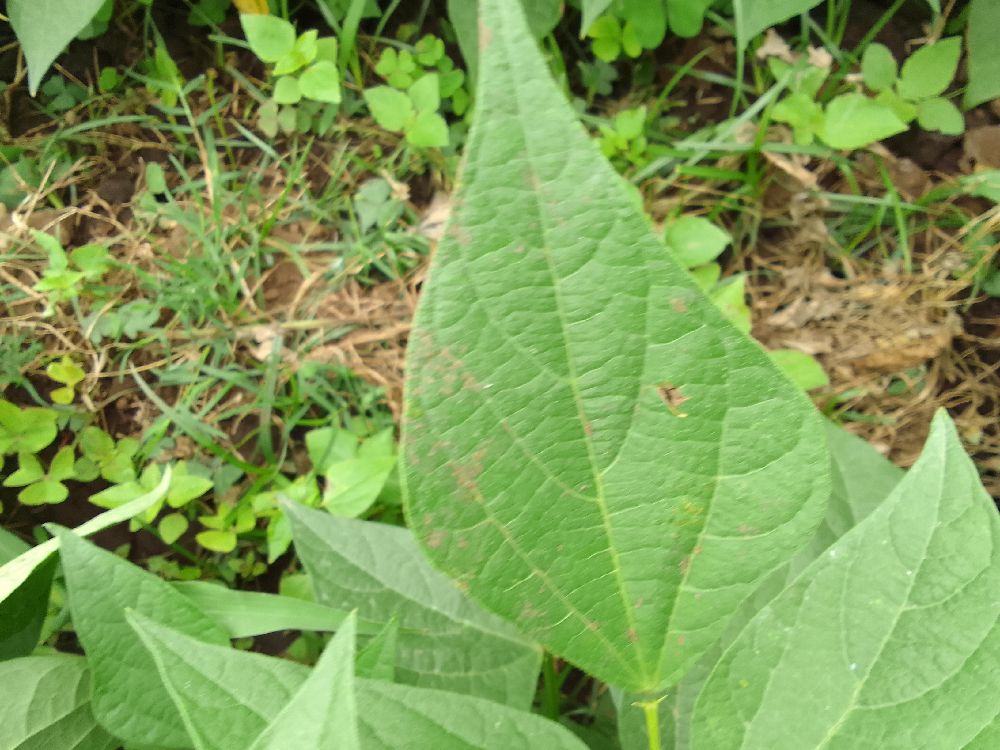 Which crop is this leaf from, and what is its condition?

common bean, healthy
